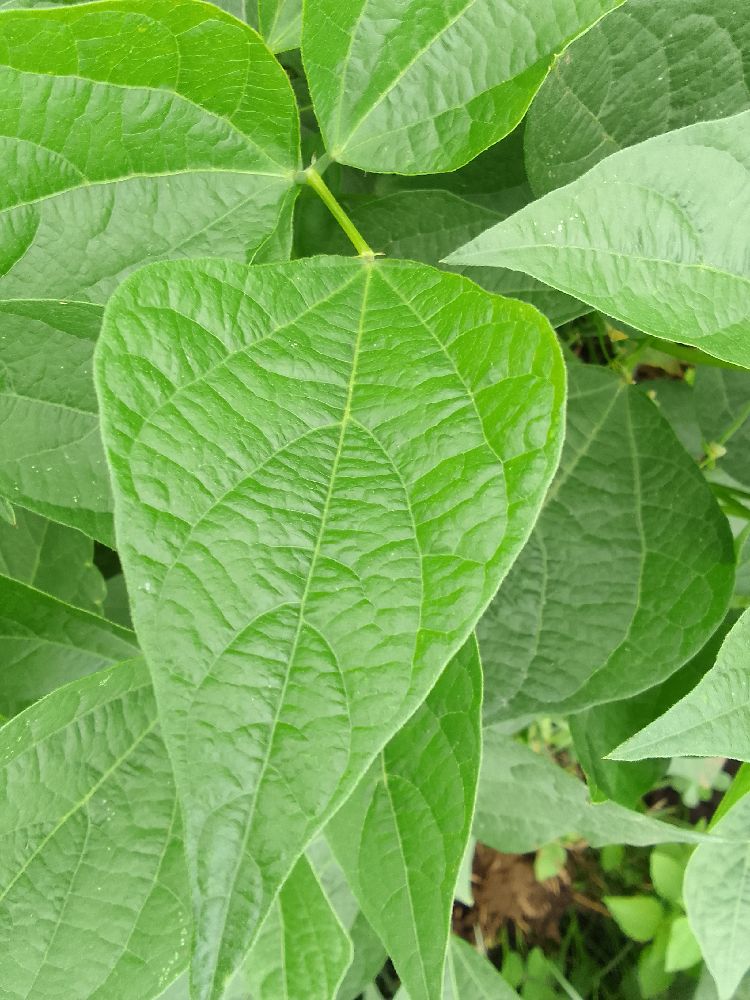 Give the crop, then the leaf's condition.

common bean, healthy
